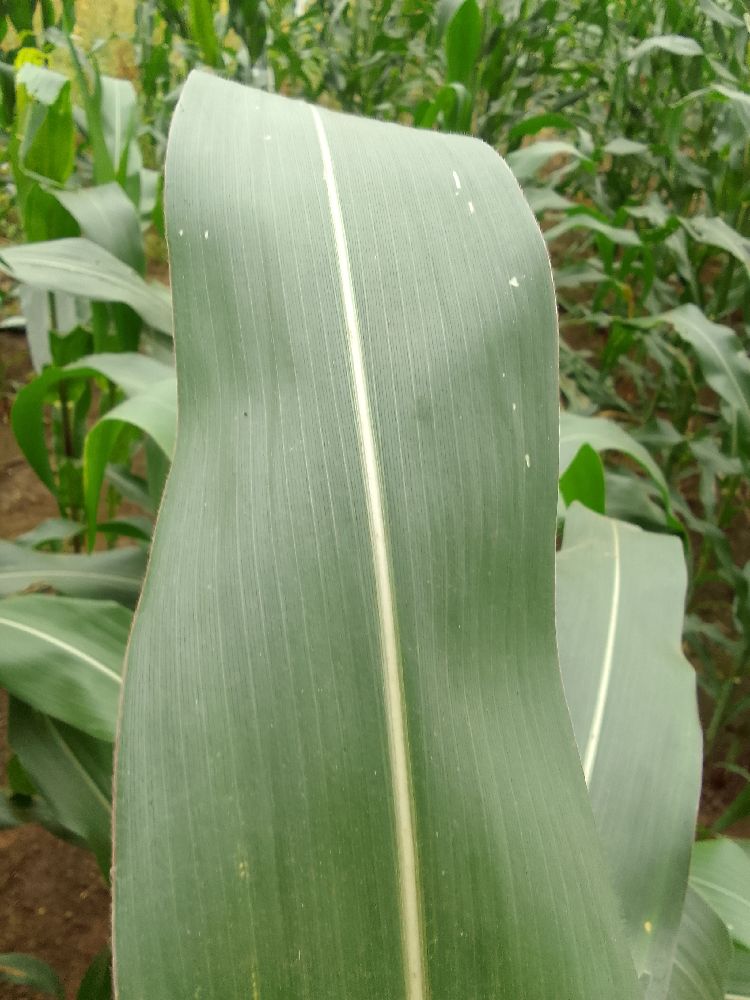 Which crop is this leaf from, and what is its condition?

maize, healthy
